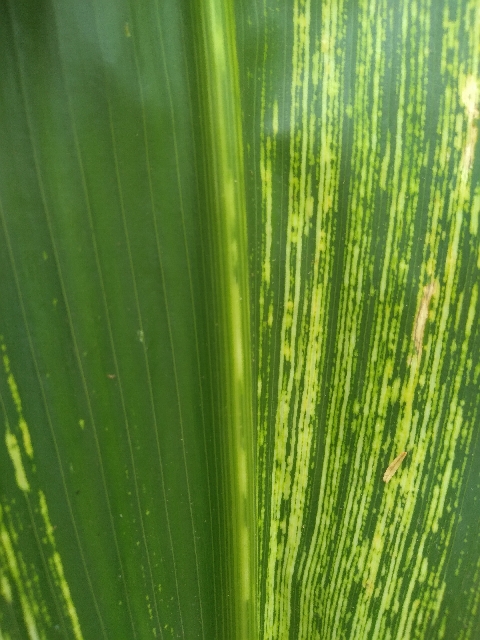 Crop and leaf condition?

maize, maize streak virus
